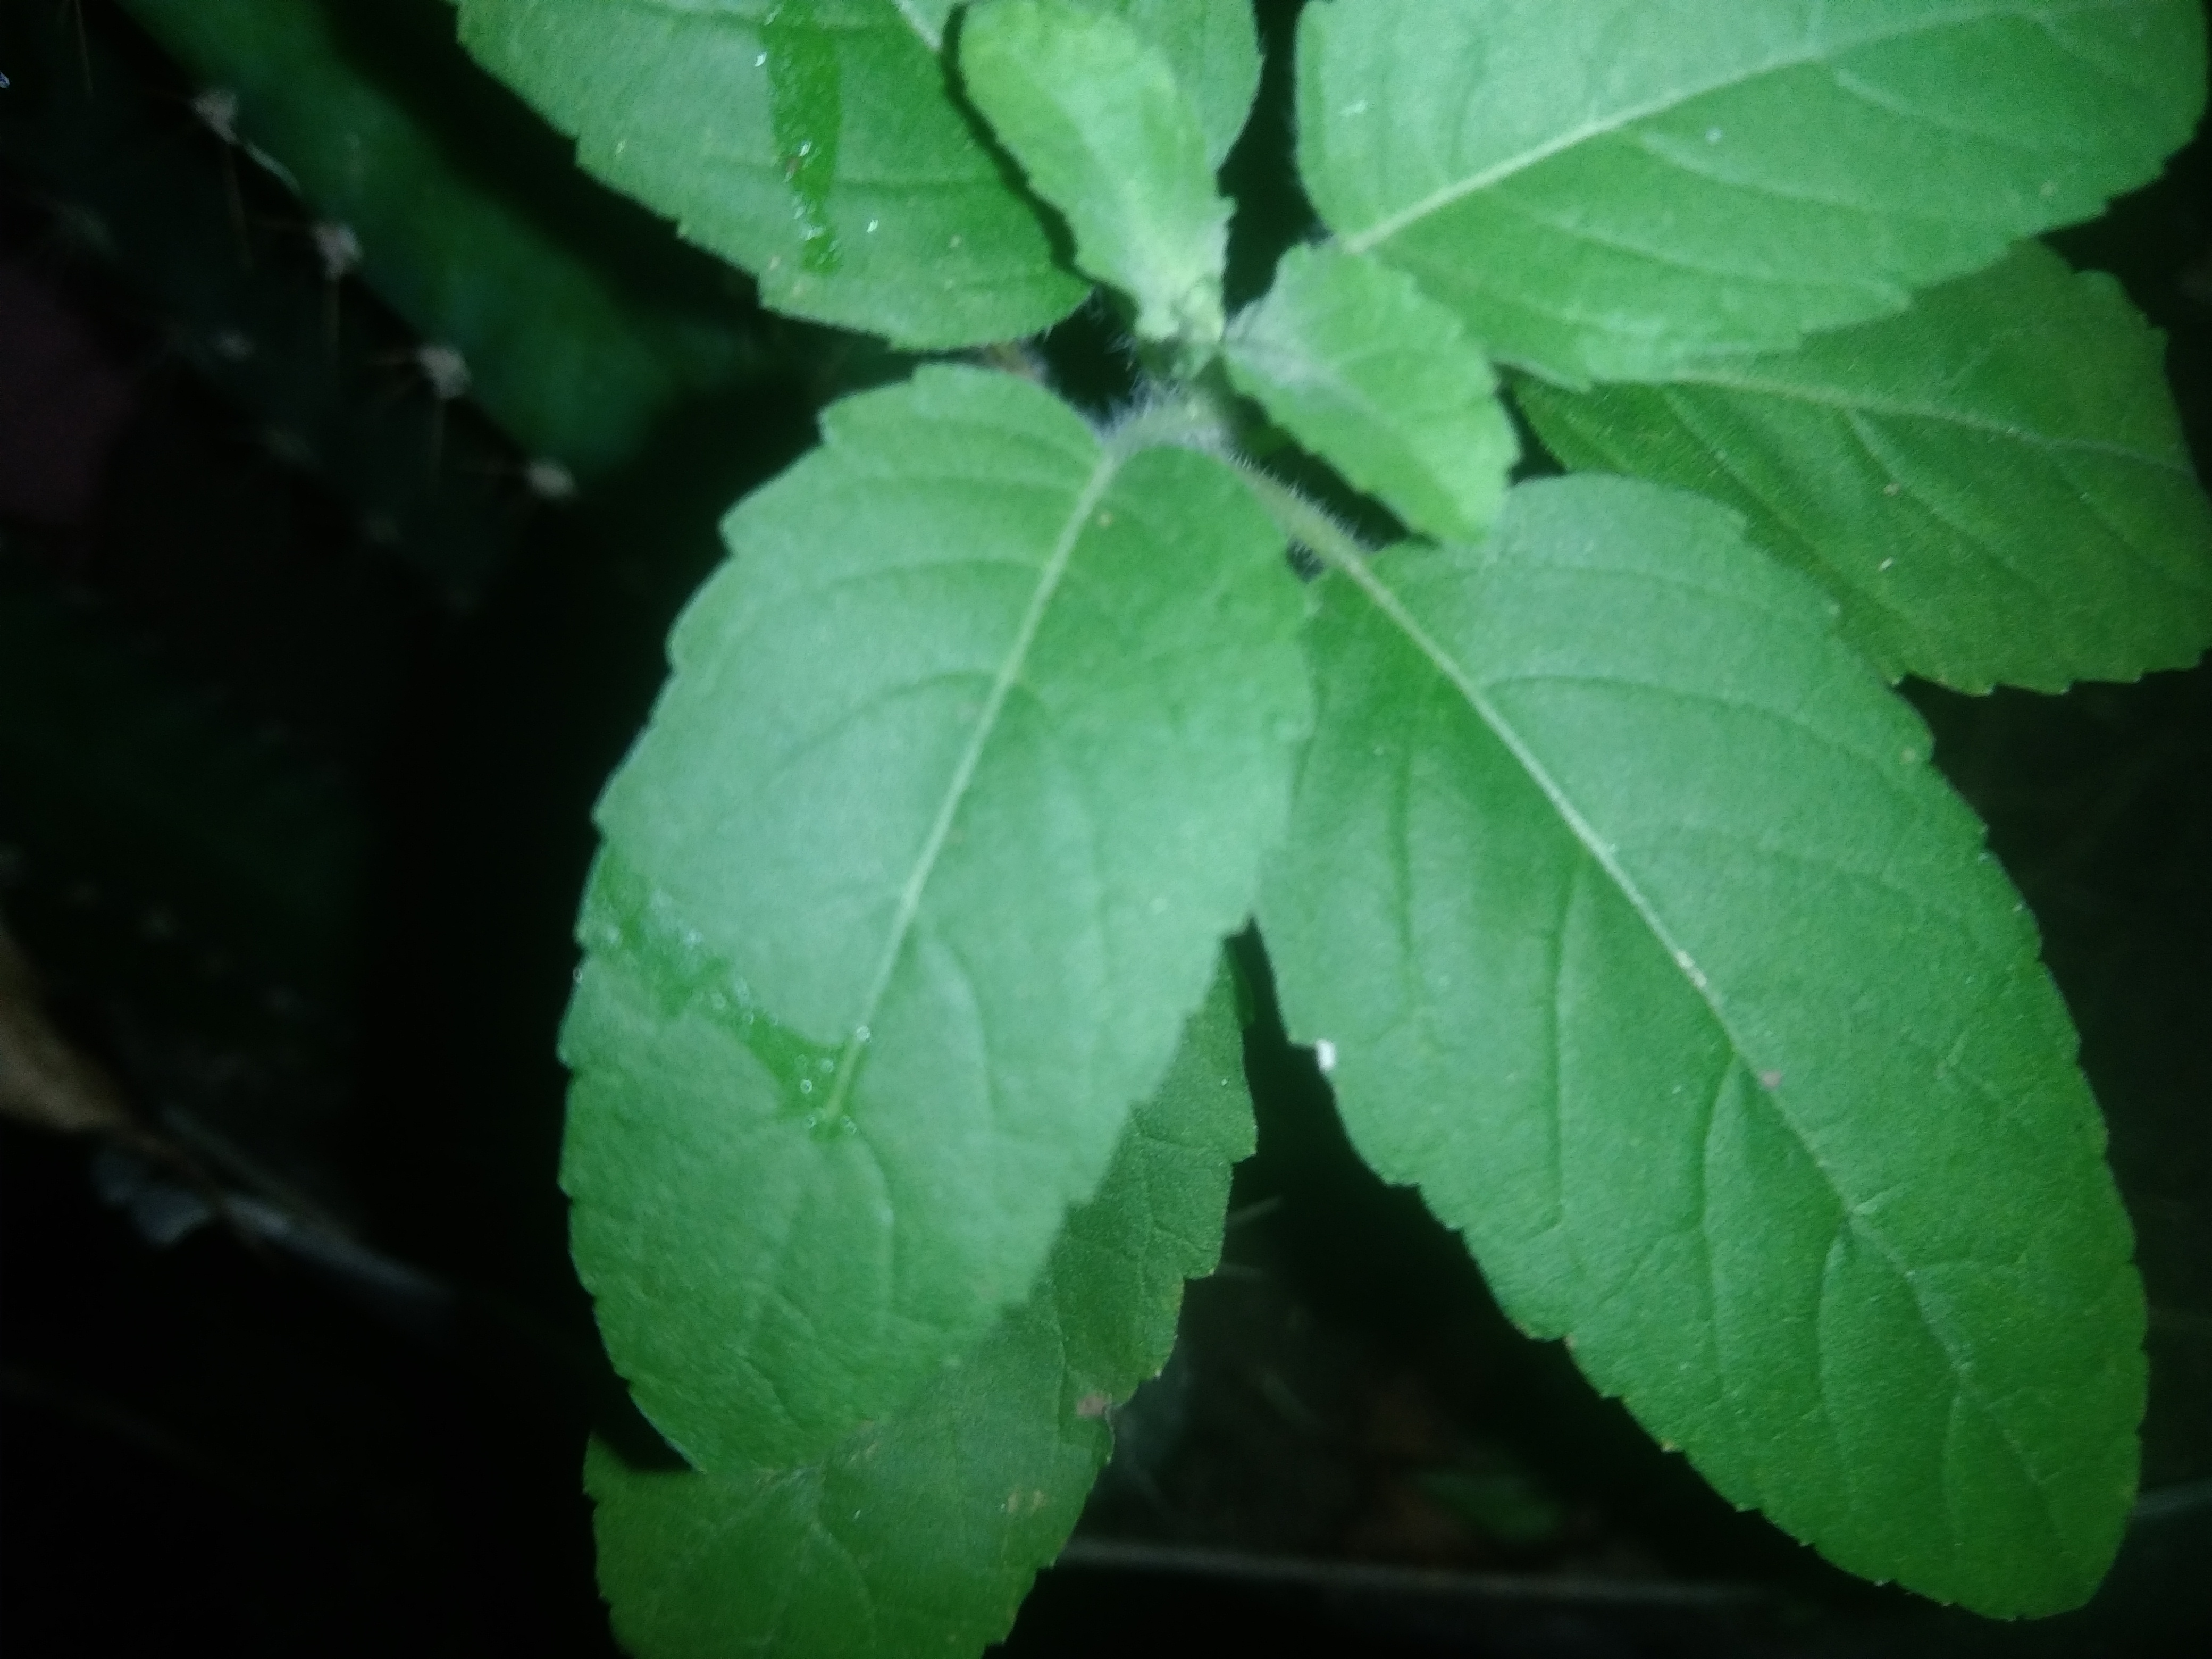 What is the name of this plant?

tulshi
